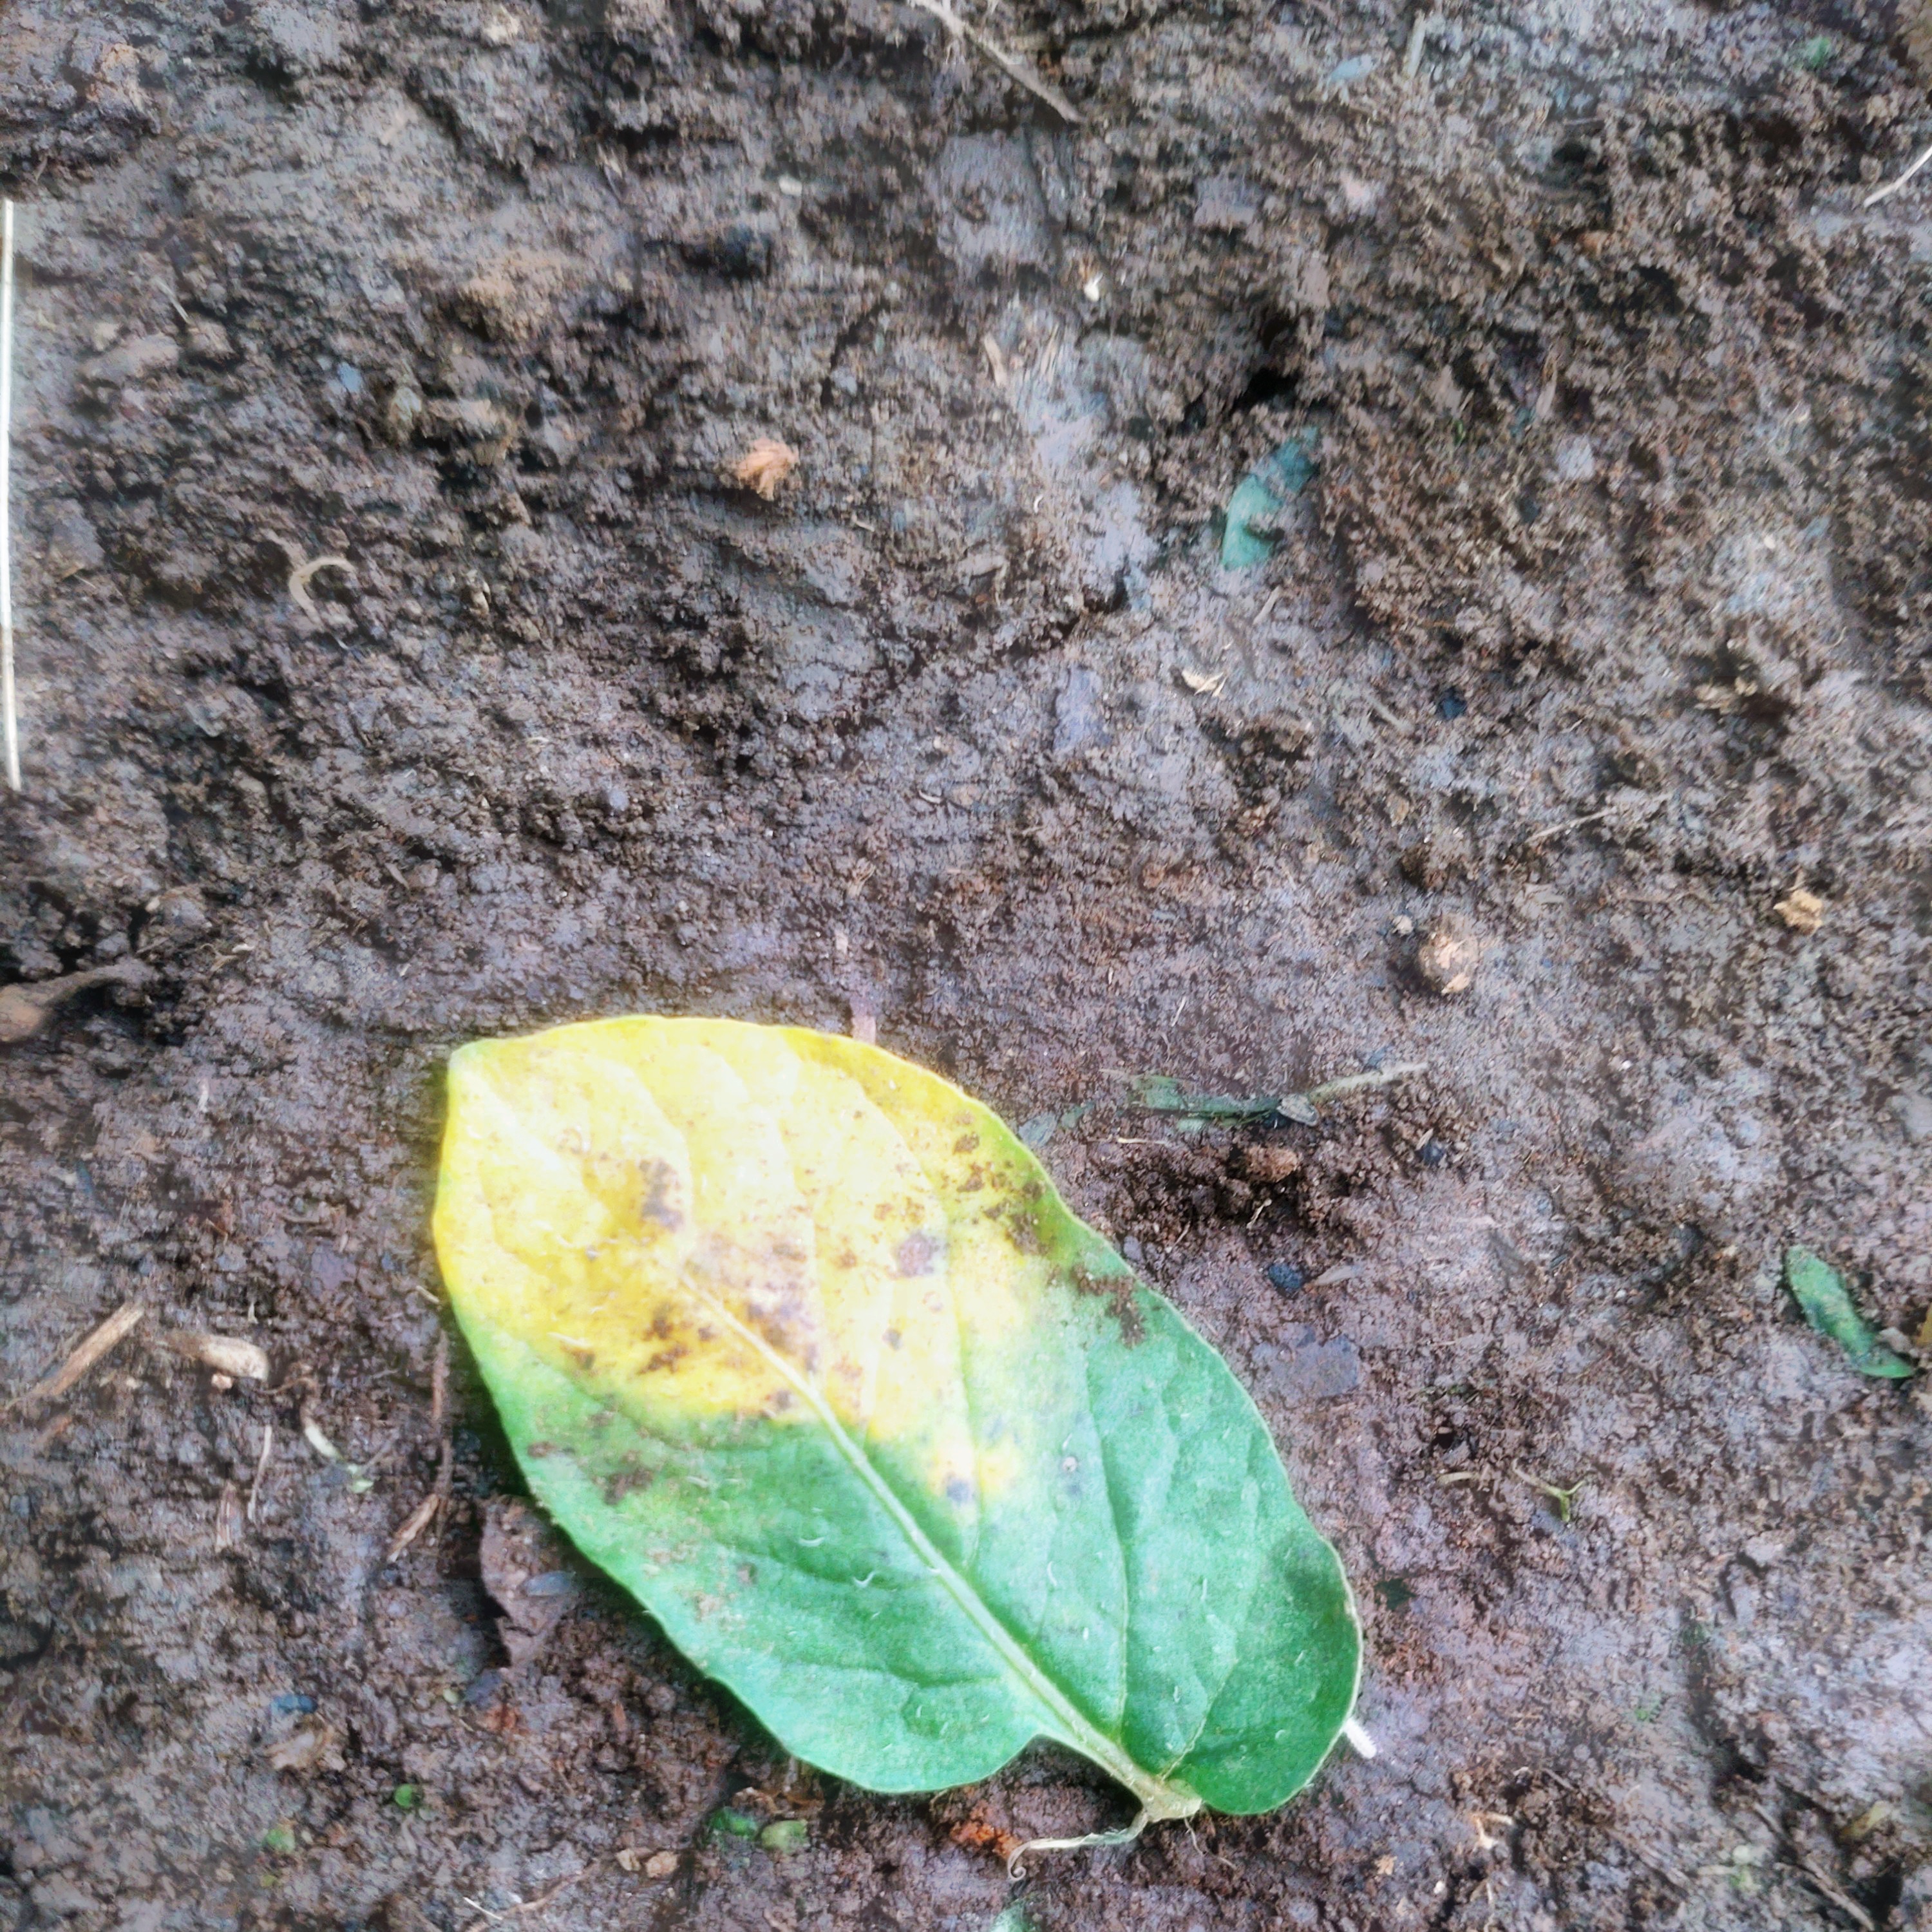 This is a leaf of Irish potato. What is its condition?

late blight
